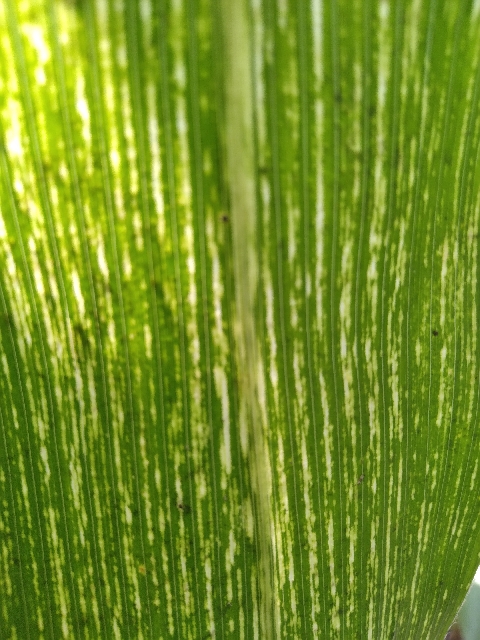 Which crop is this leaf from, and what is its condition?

maize, maize streak virus
